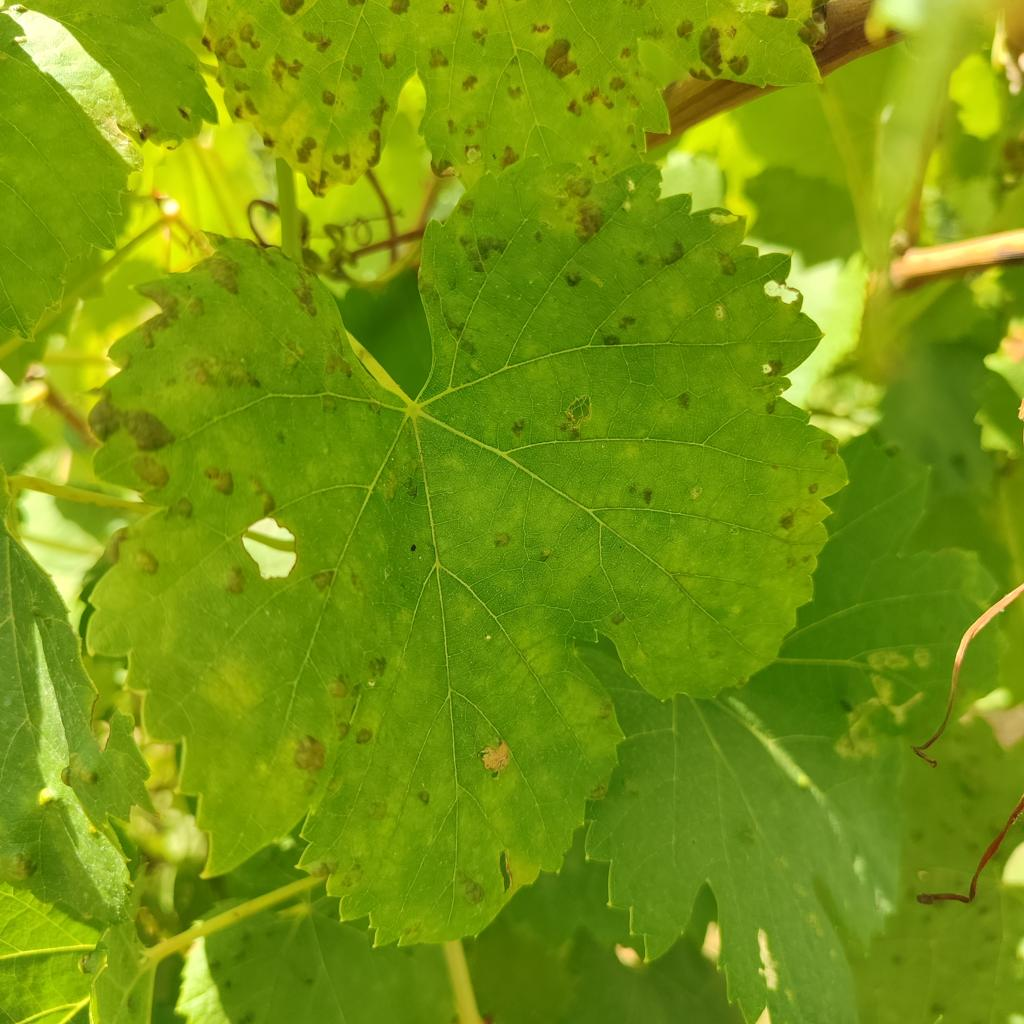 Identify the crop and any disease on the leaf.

grapevine, erineum mite
